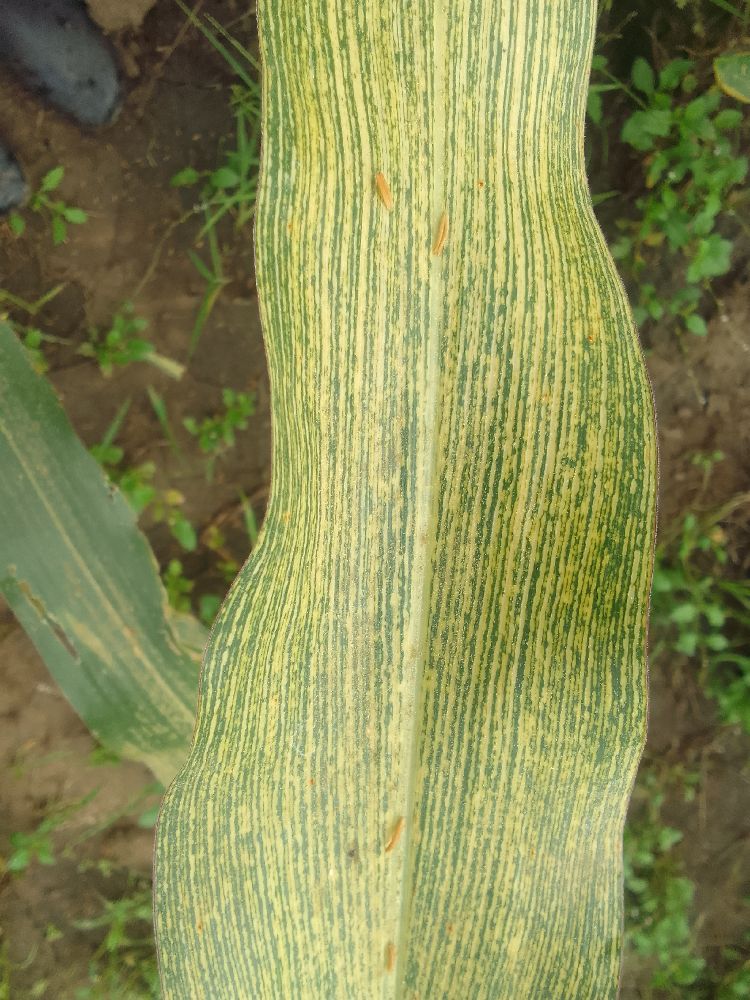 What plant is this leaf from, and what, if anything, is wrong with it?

maize, maize streak virus
